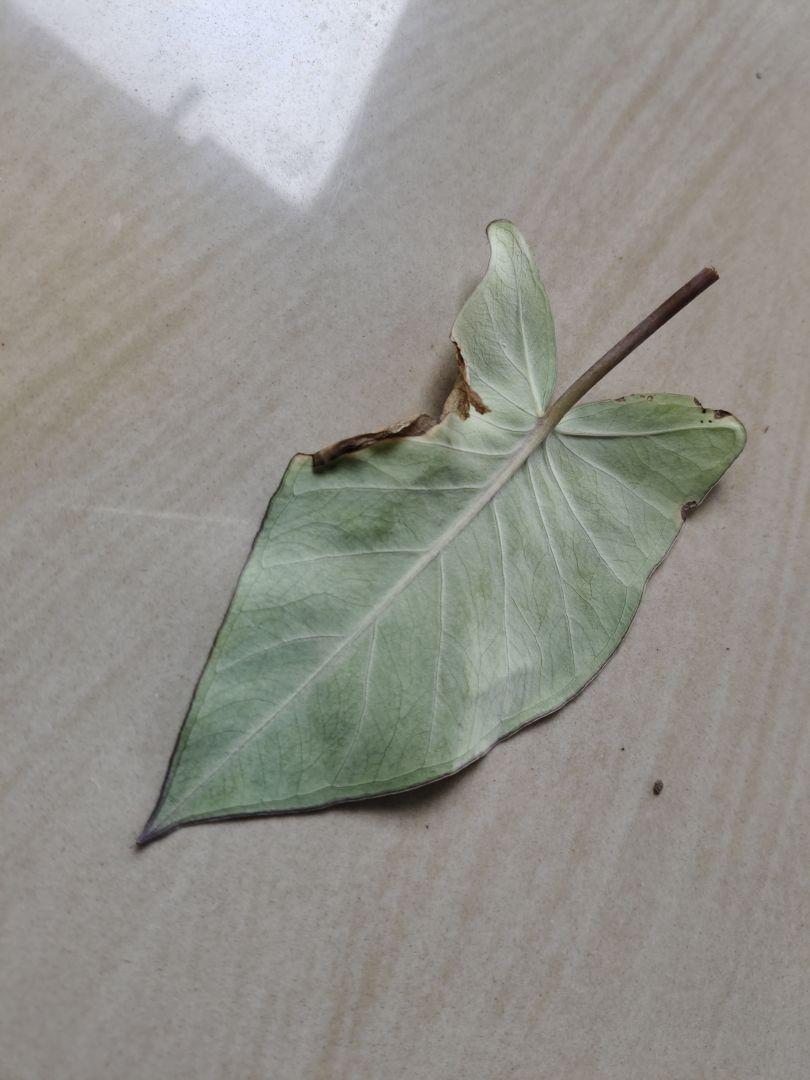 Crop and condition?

taro, leaf blight
